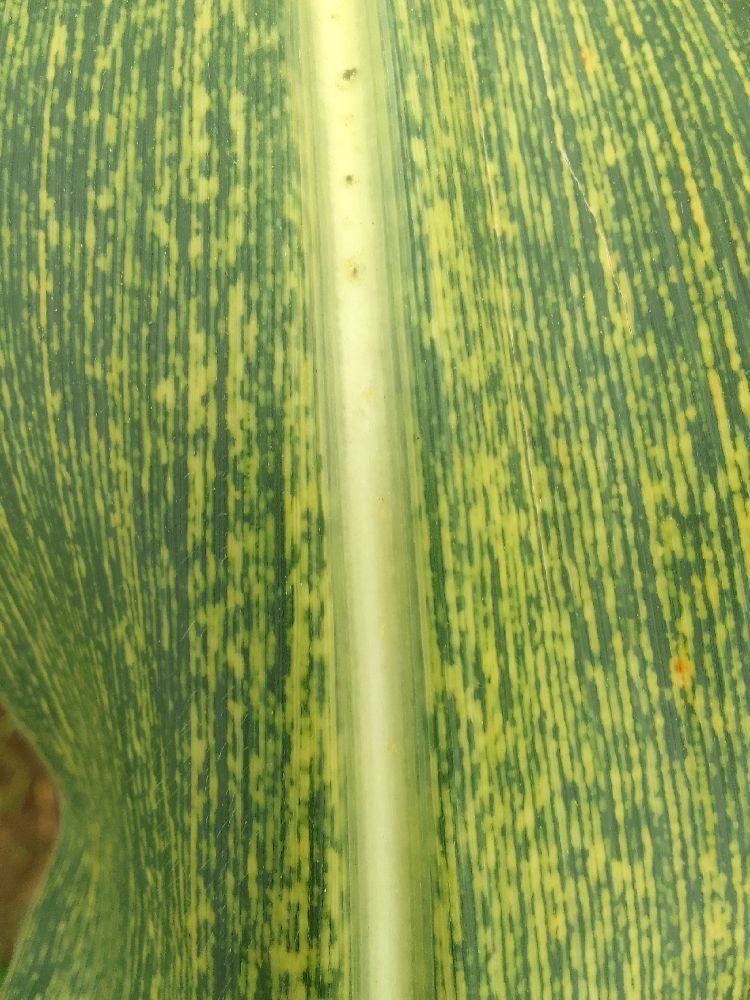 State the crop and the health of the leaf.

maize, maize streak virus
